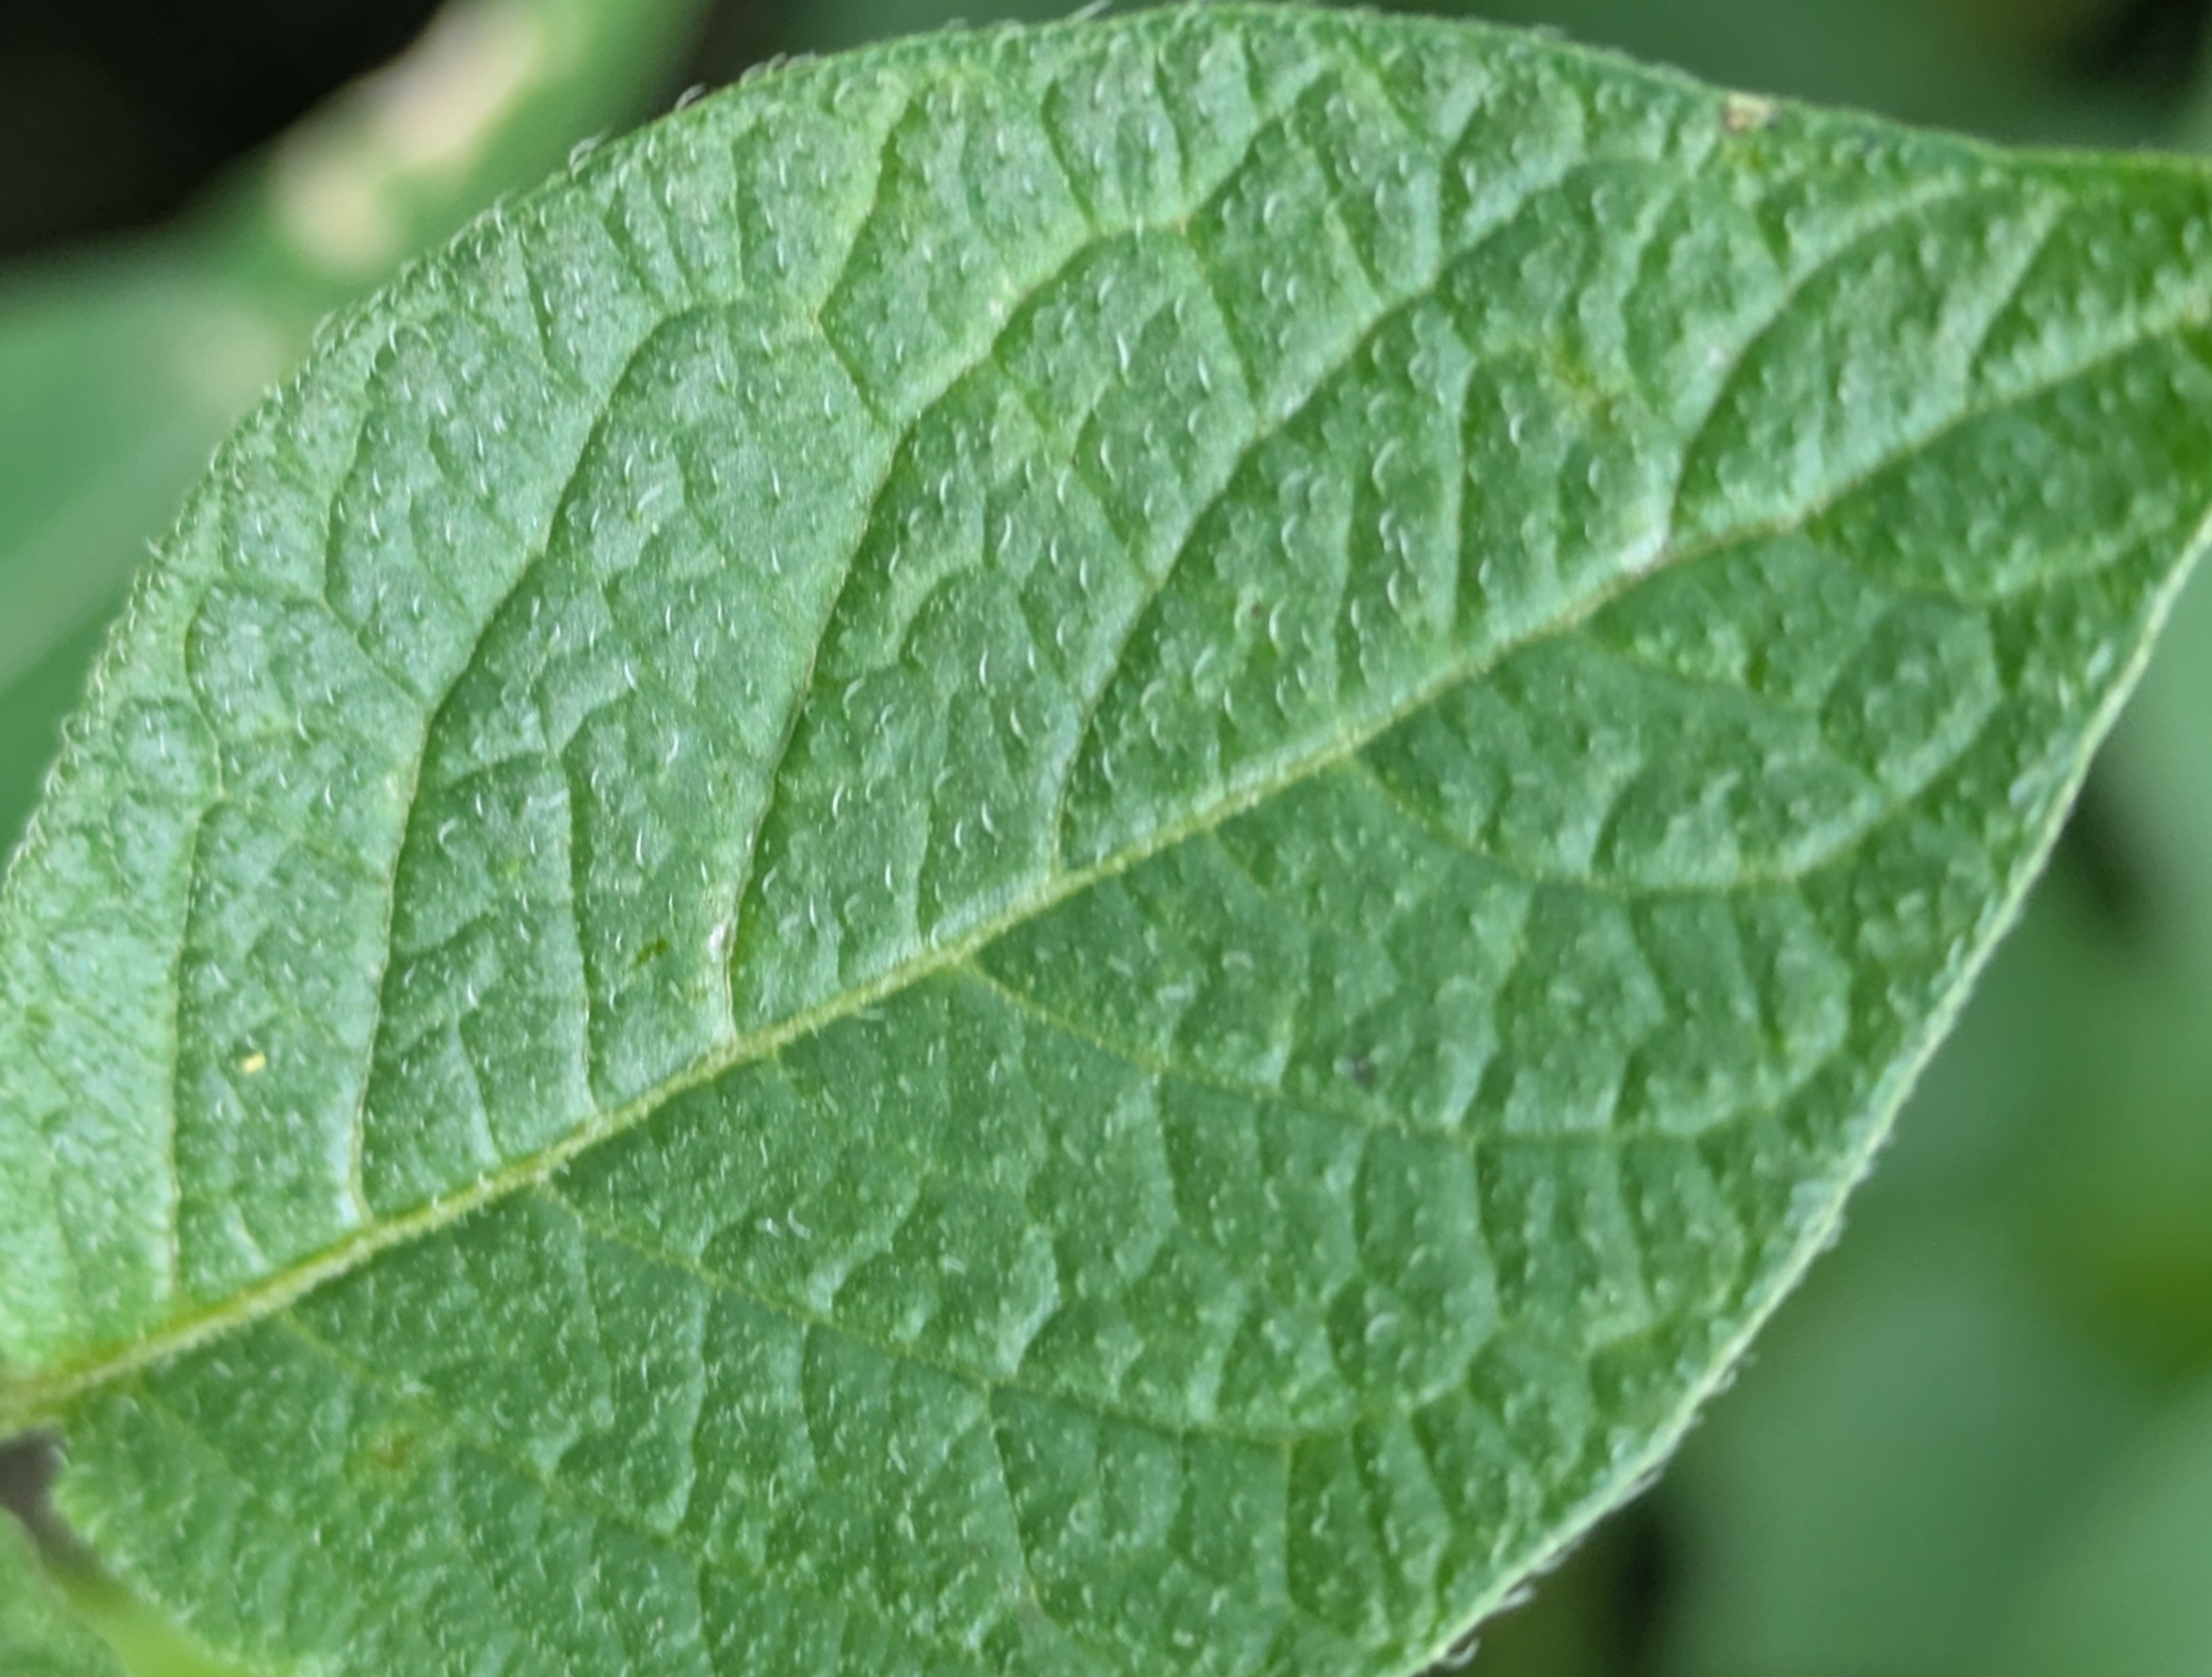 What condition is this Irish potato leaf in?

healthy
